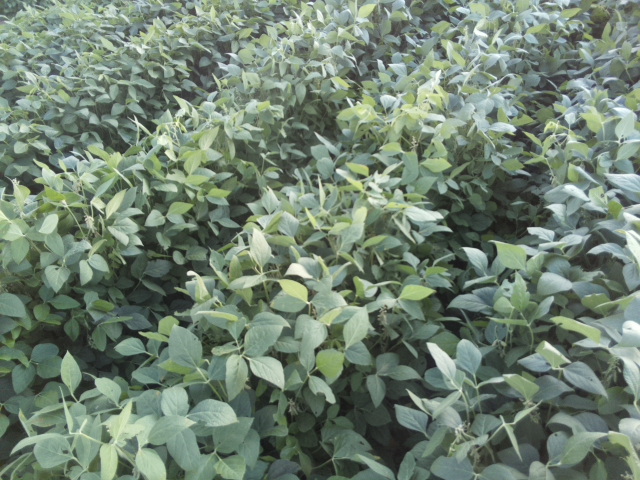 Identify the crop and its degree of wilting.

soybean, leaves with no wilting
